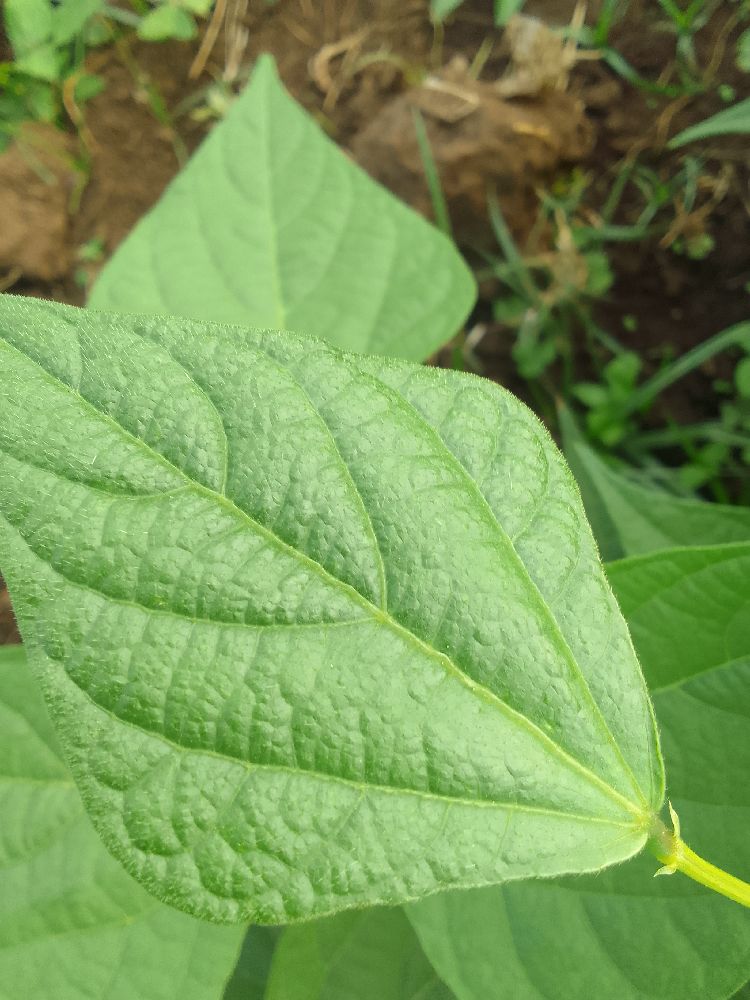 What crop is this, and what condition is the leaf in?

common bean, healthy
